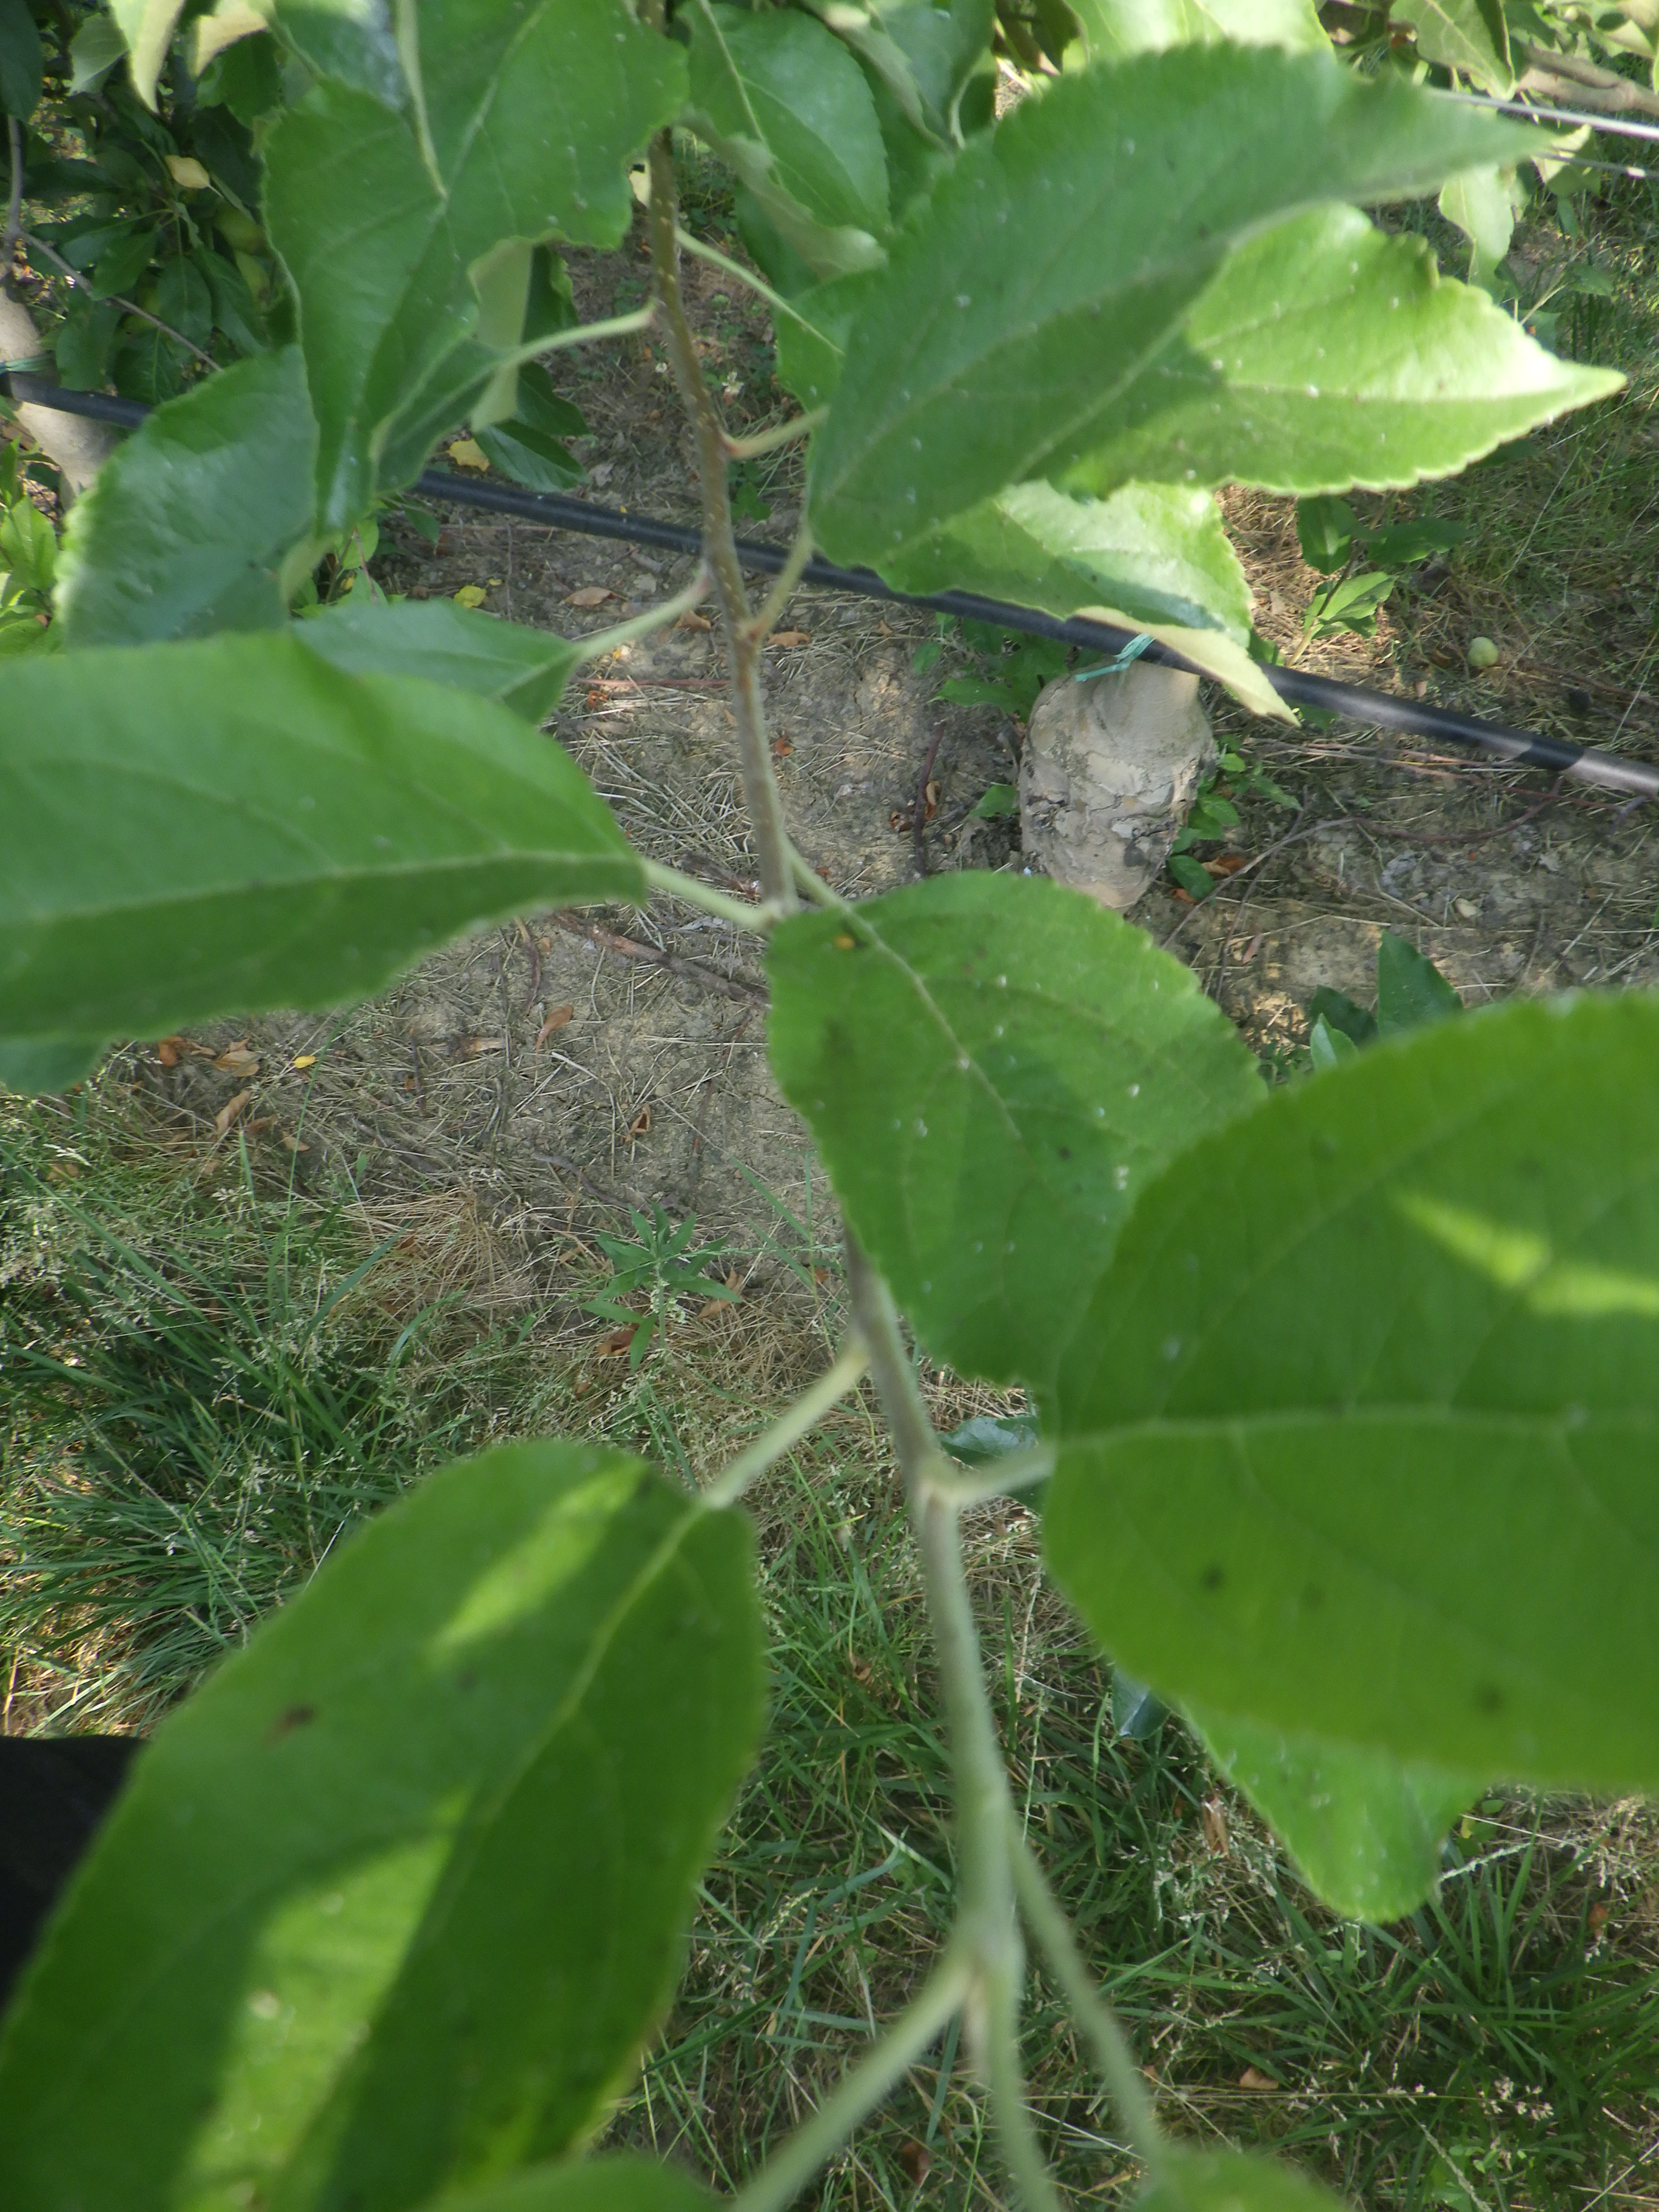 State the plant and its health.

apple, aphids
